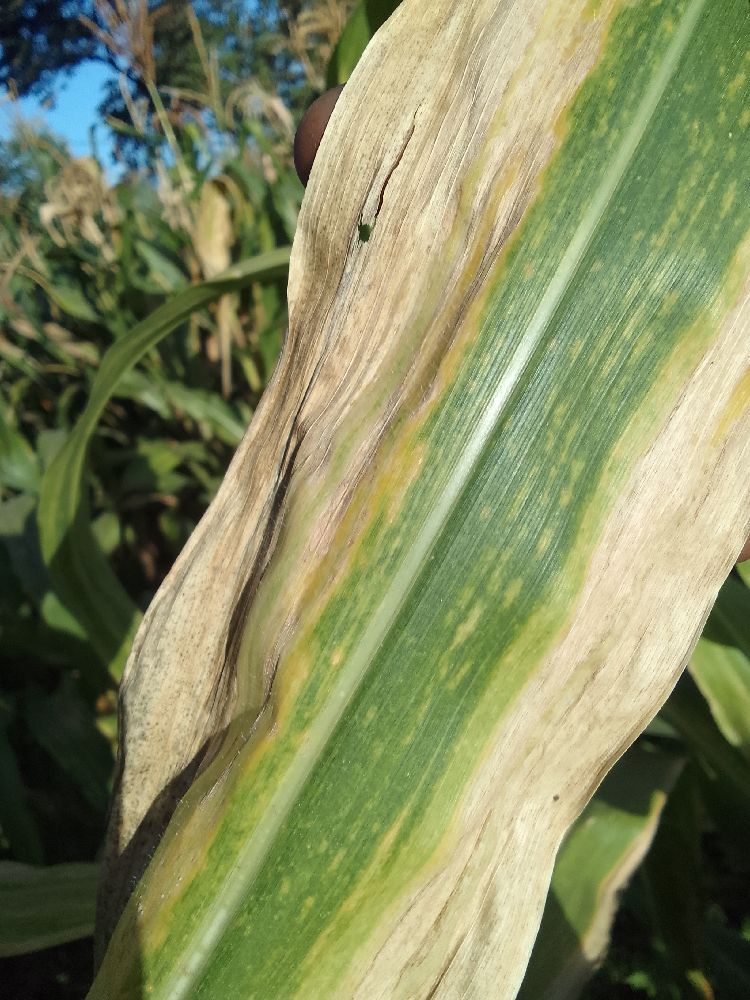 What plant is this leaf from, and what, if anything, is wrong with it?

maize, maize lethal necrosis
